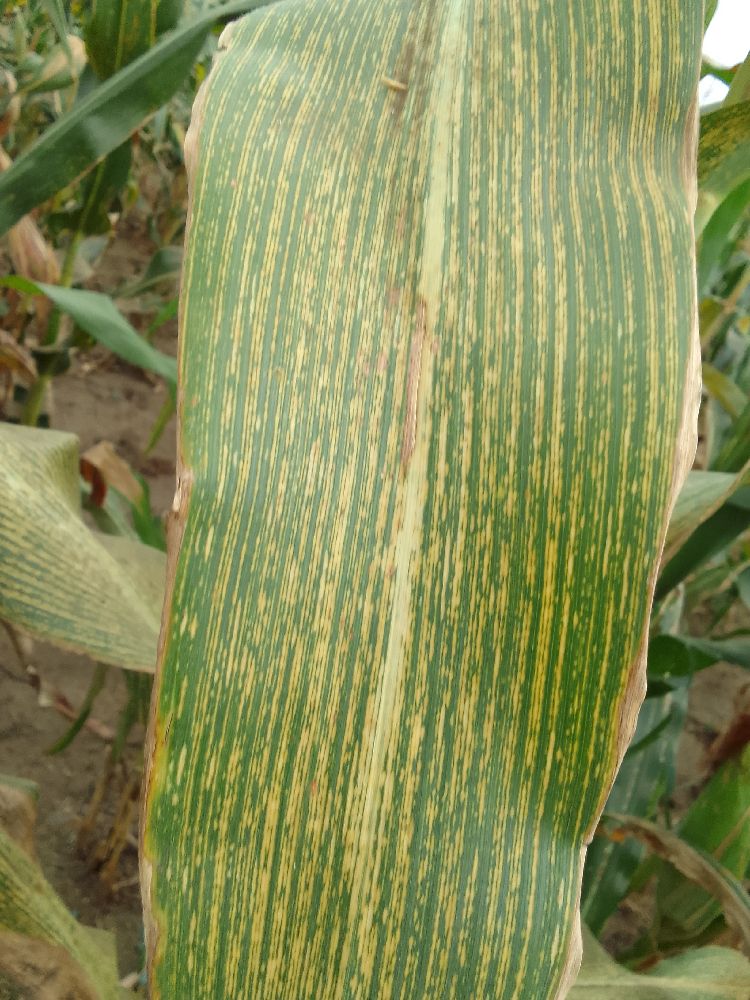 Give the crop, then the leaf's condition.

maize, maize streak virus
